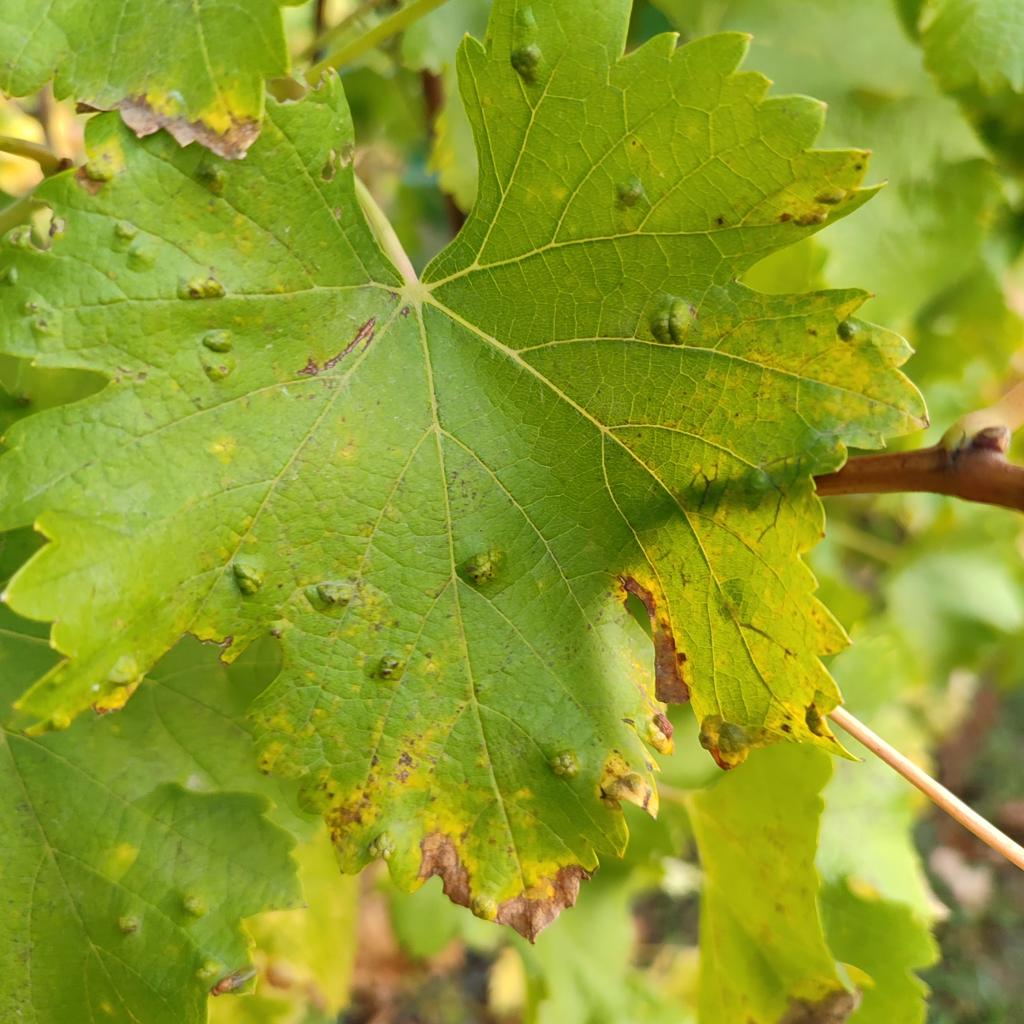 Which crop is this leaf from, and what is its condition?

grapevine, erineum mite
